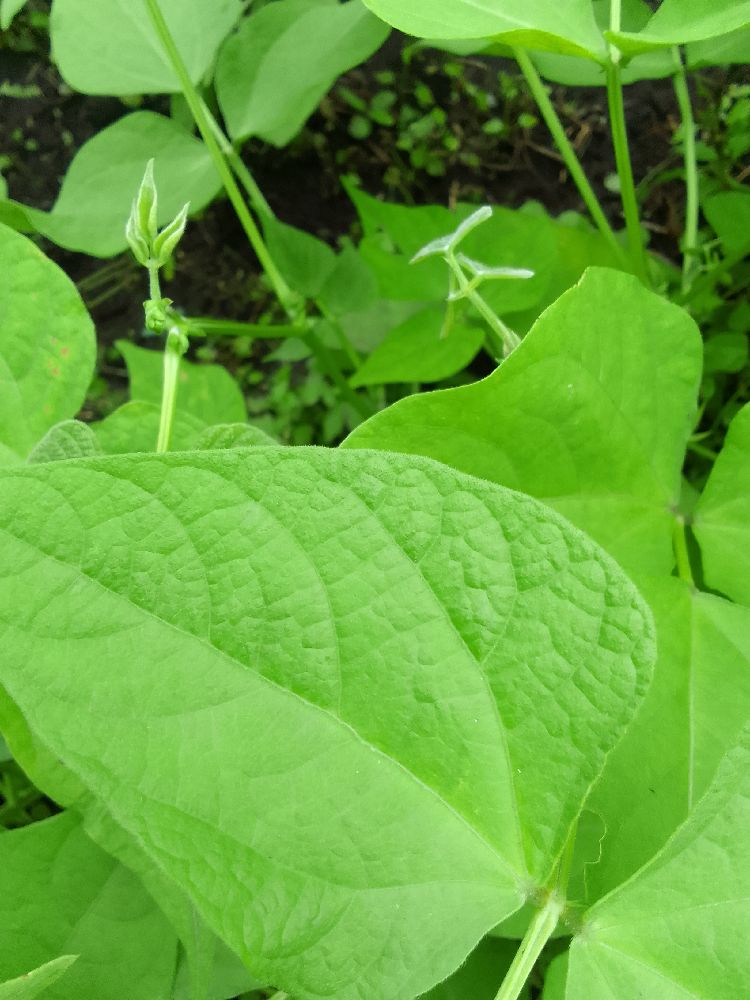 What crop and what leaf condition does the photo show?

common bean, healthy
